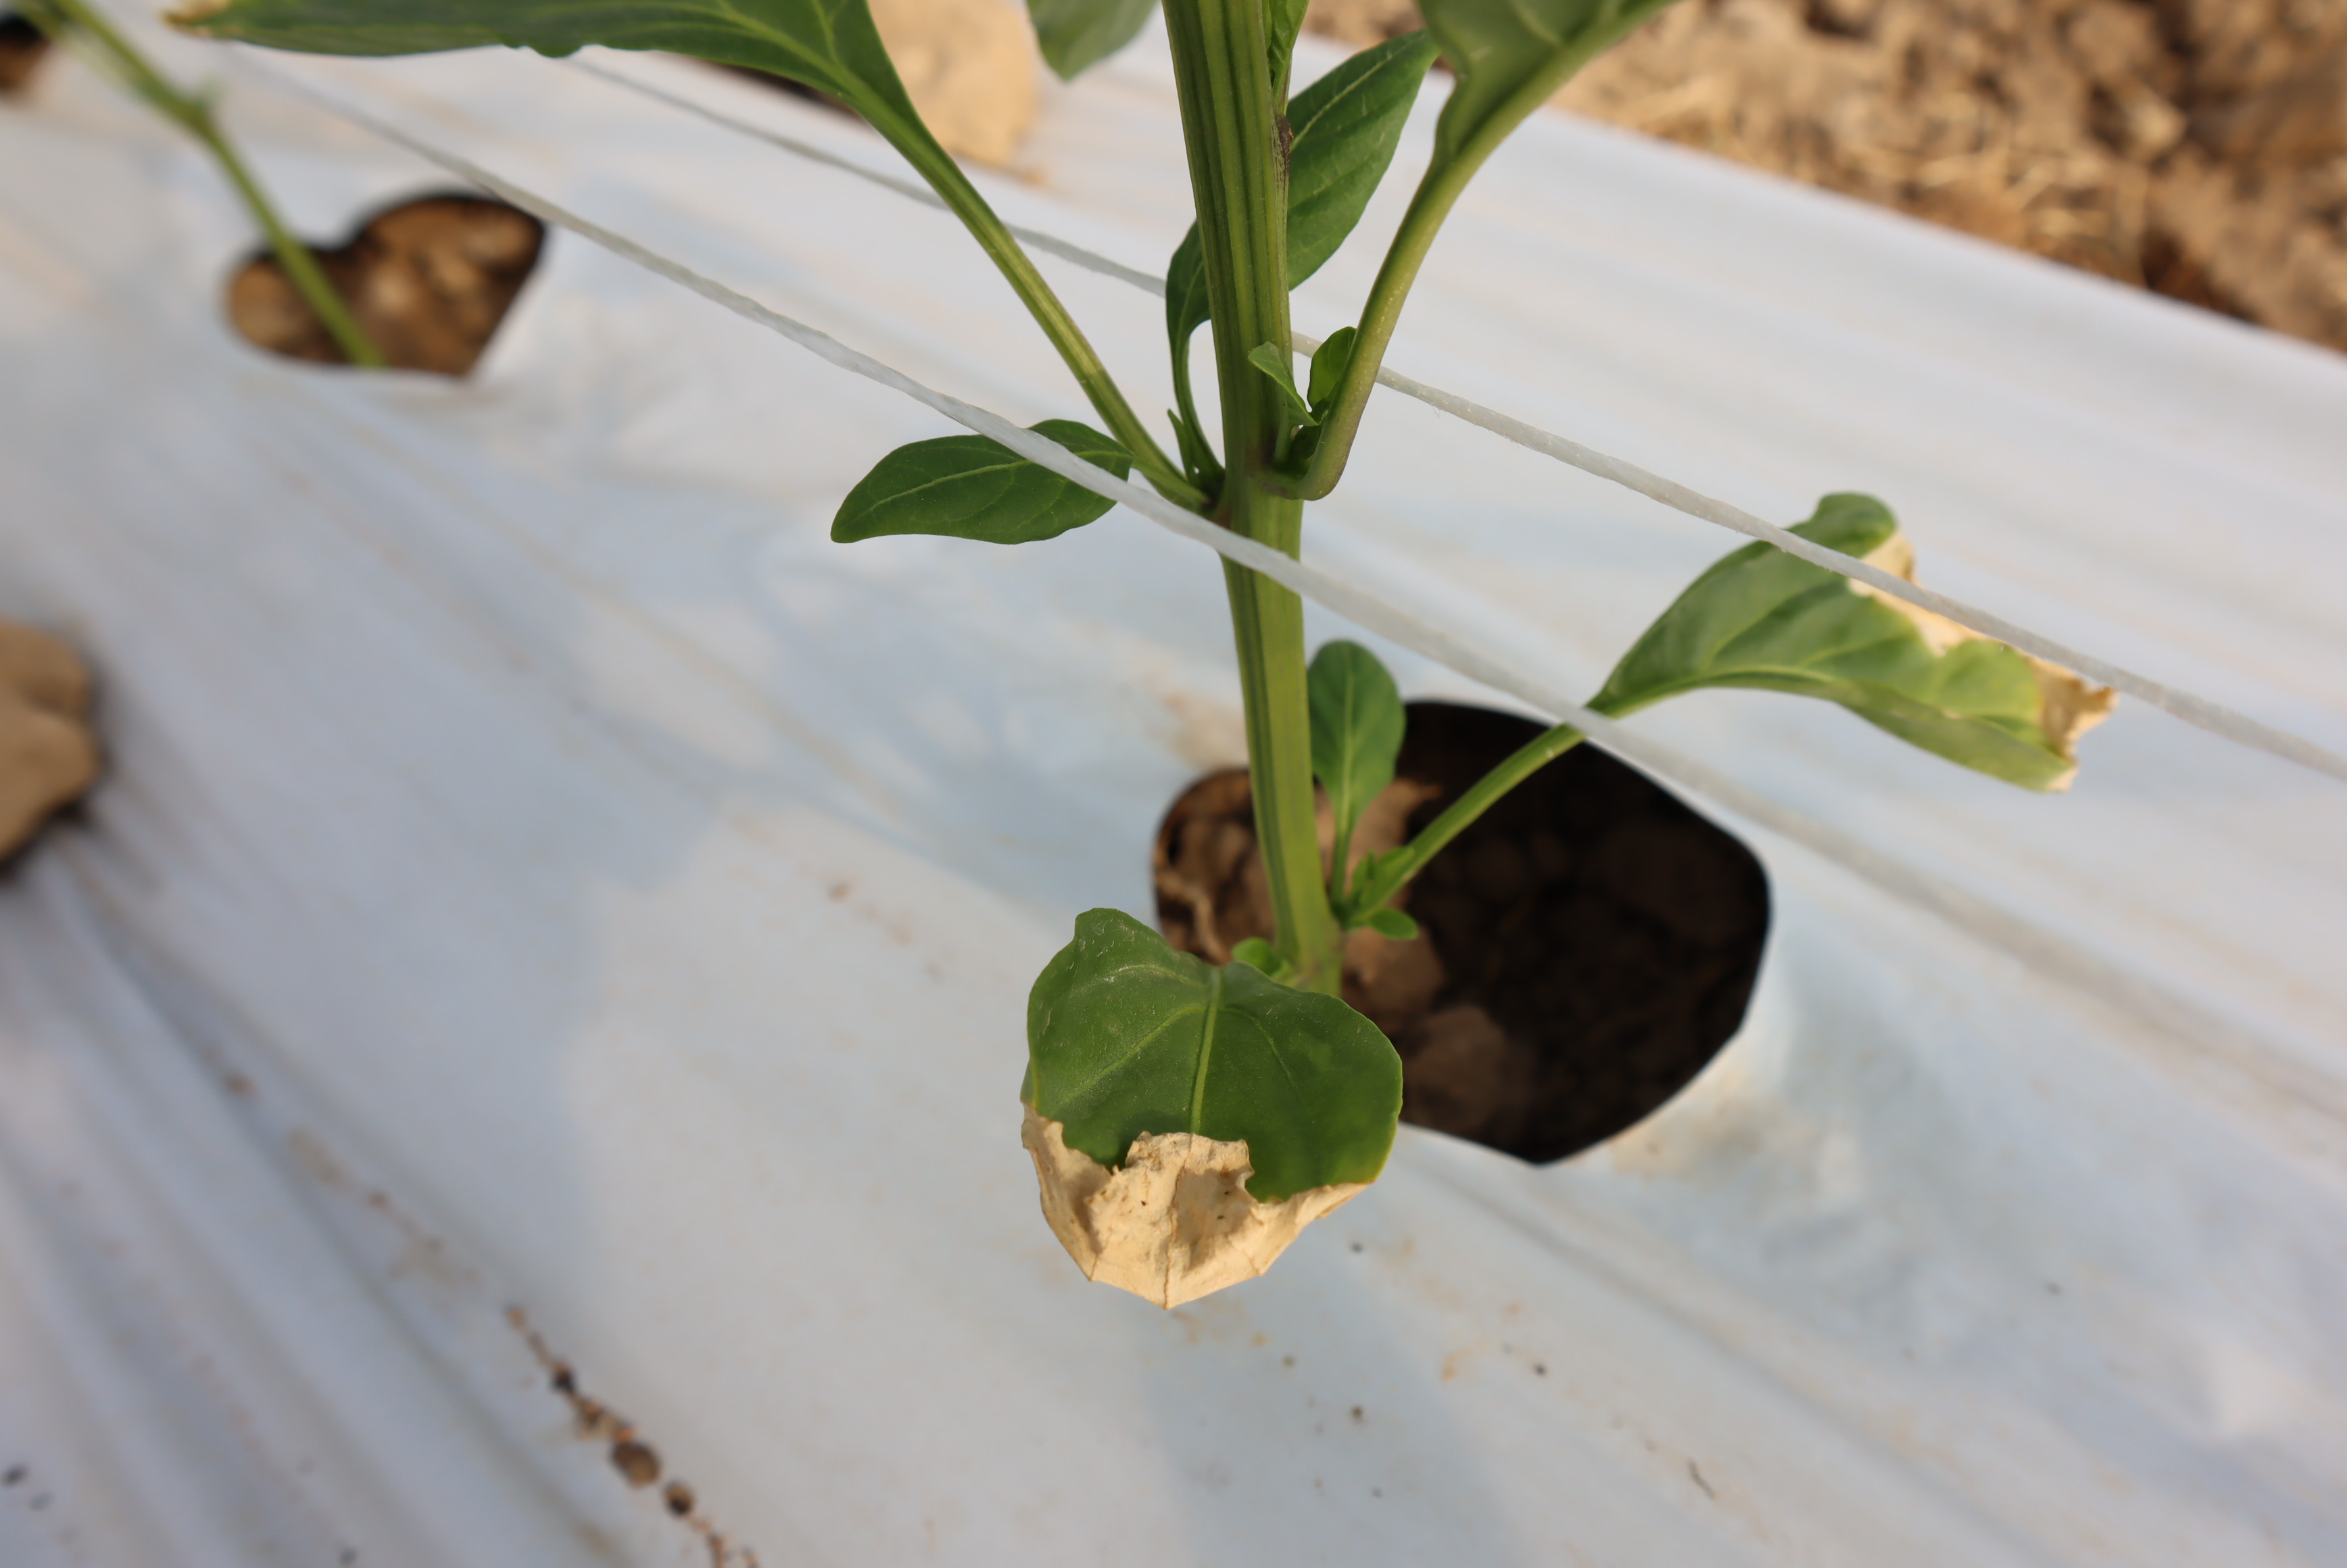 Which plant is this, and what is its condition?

bell pepper, soil salinity
